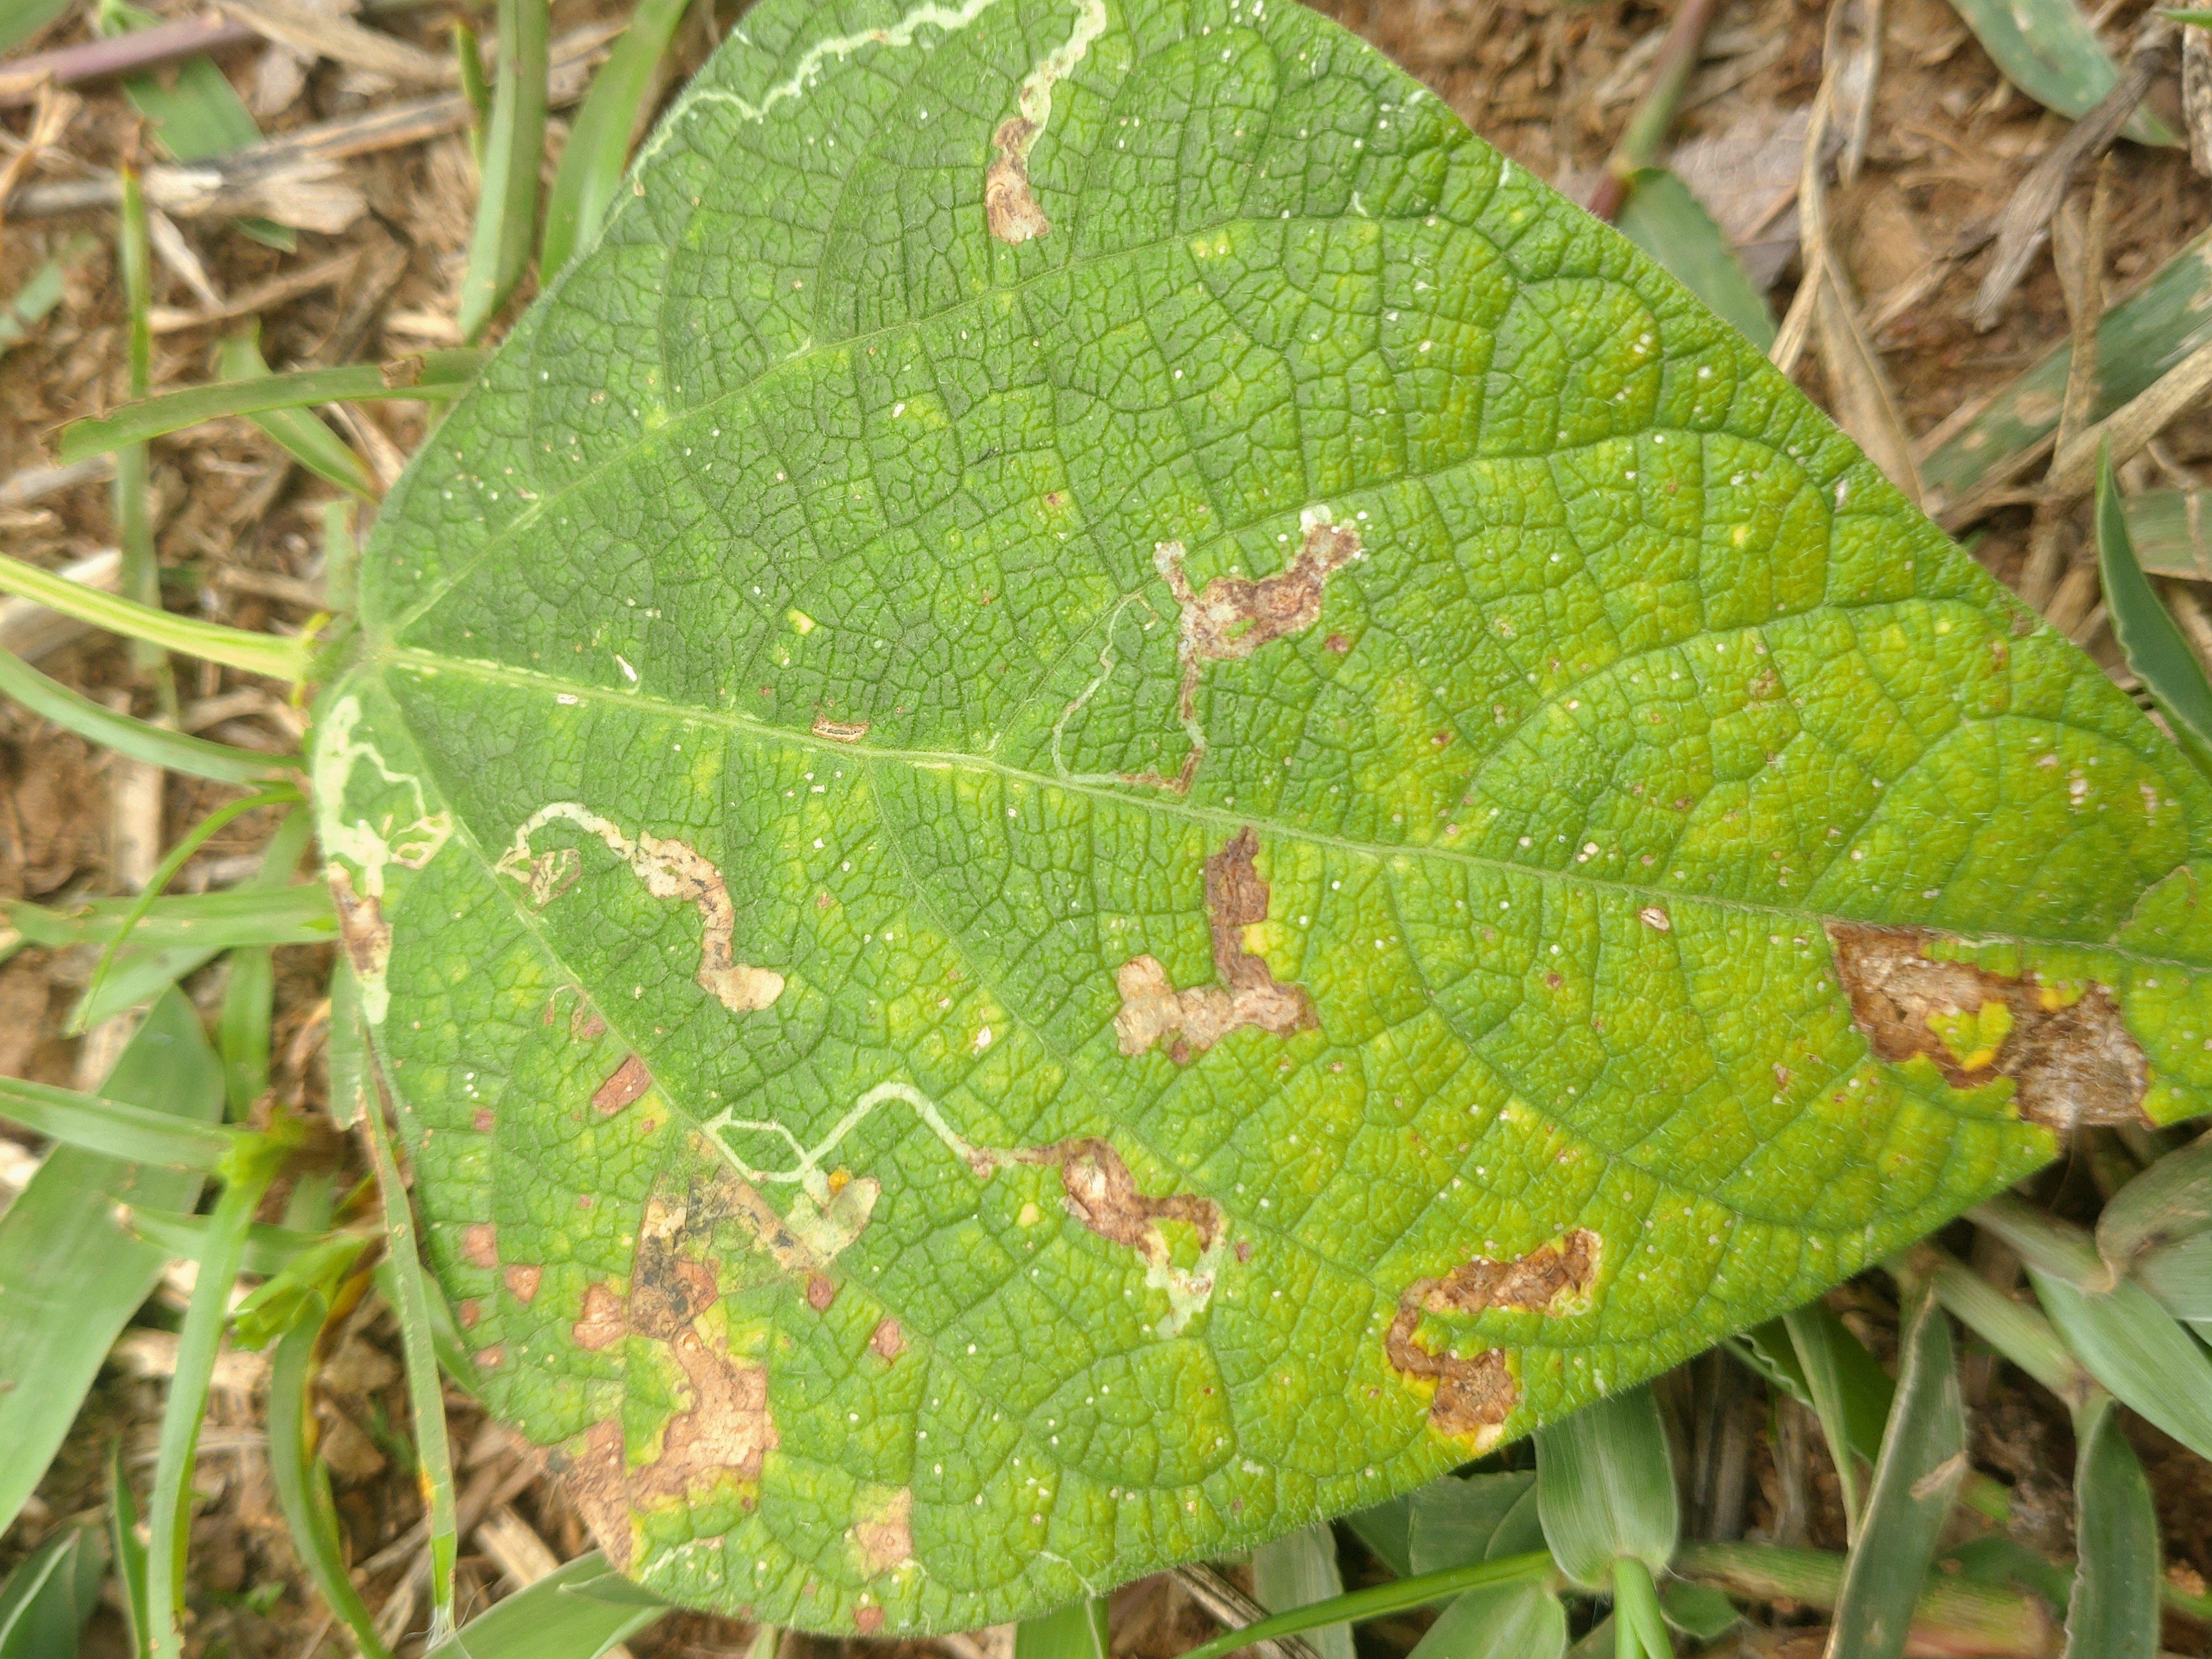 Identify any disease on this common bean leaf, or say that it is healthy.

rust
